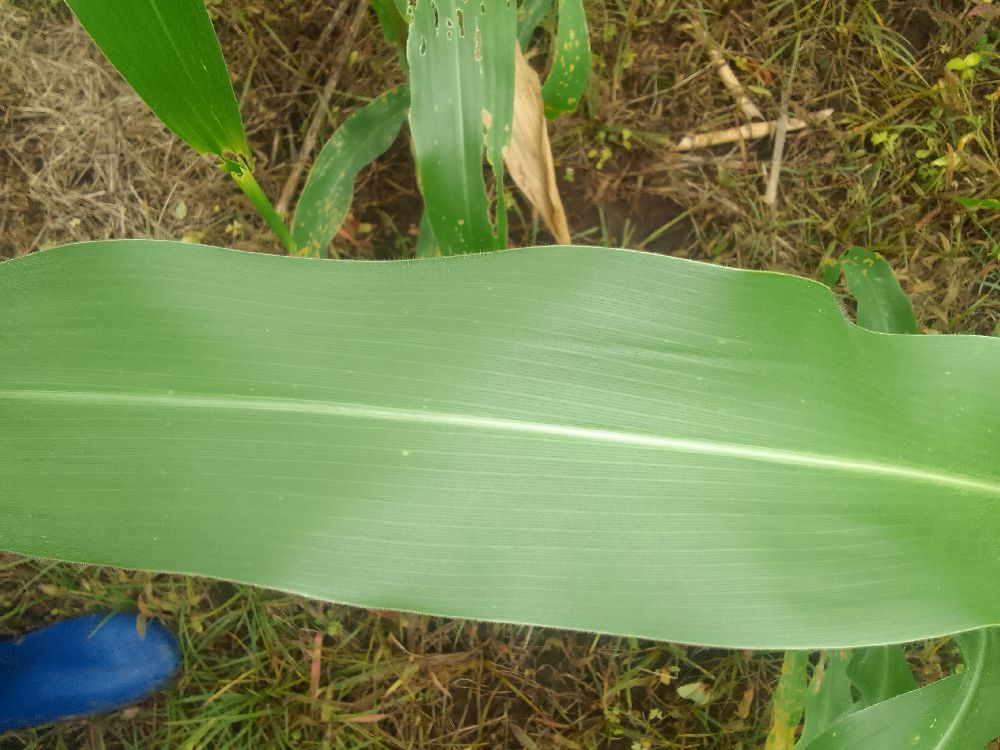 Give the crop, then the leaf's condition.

maize, healthy
